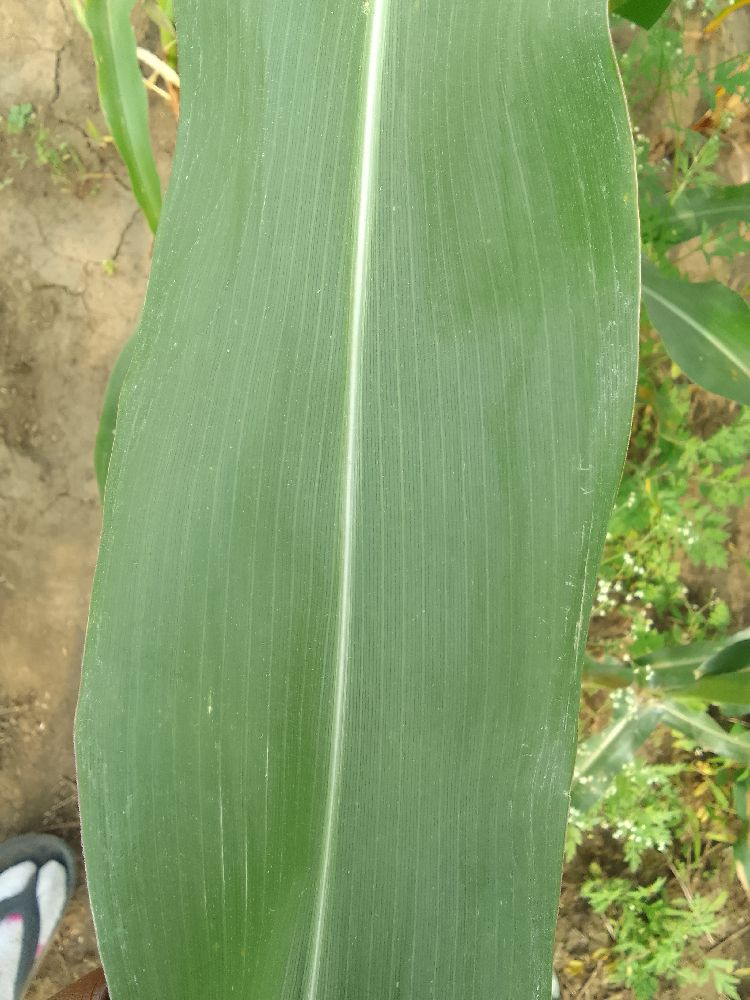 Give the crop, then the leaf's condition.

maize, healthy
